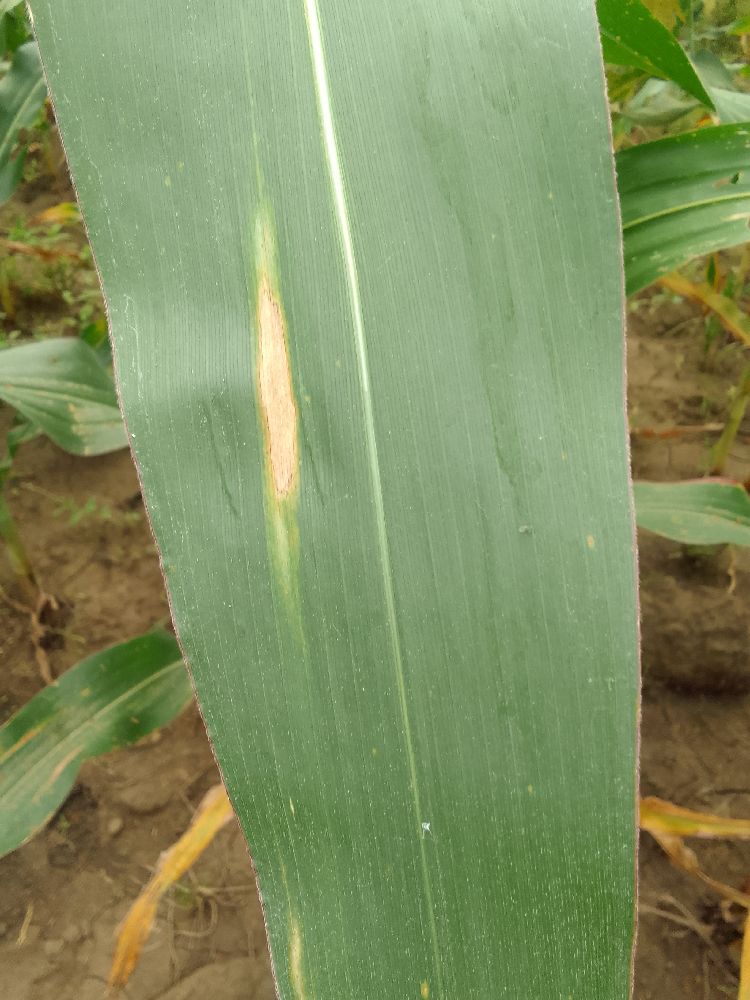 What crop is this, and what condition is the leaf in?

maize, healthy
